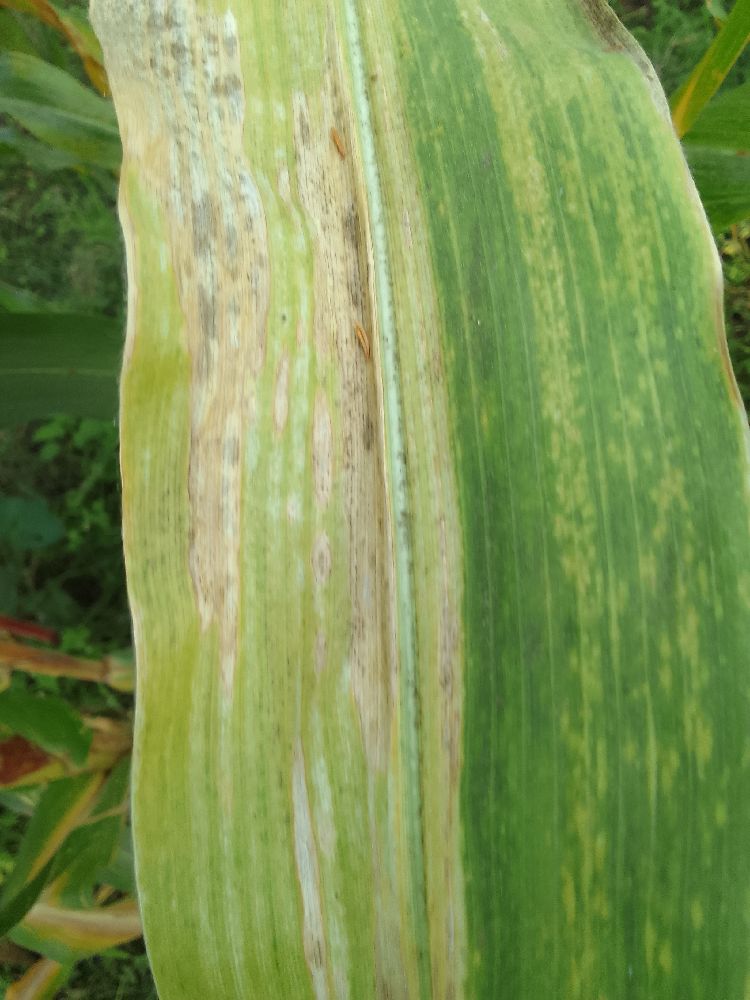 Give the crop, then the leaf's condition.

maize, maize lethal necrosis
